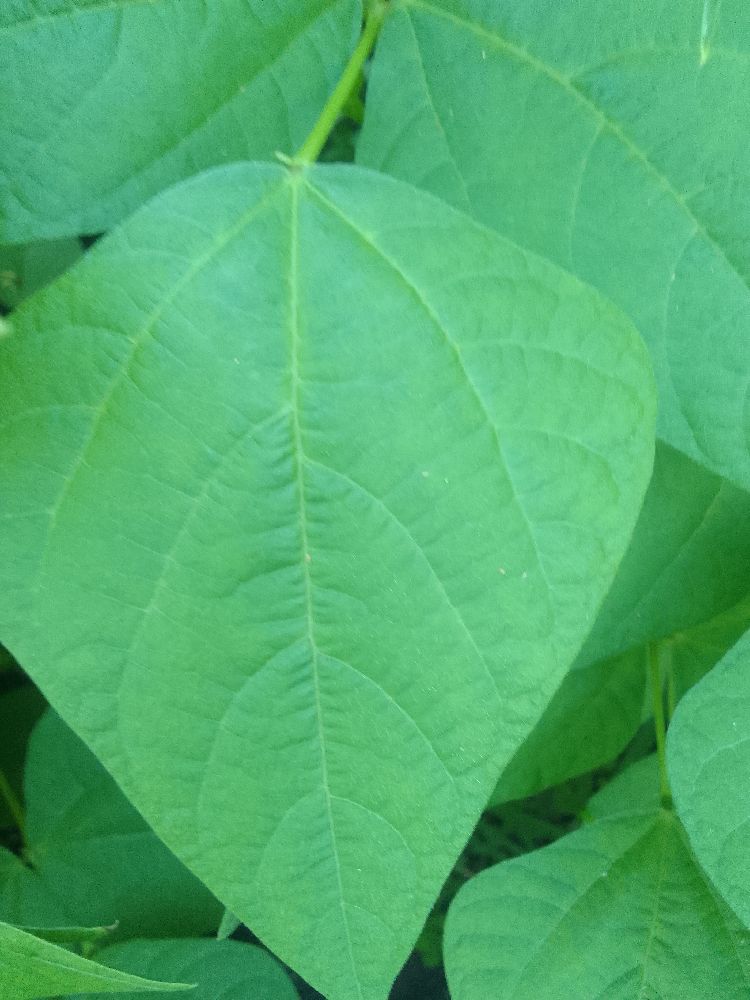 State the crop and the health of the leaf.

common bean, healthy
